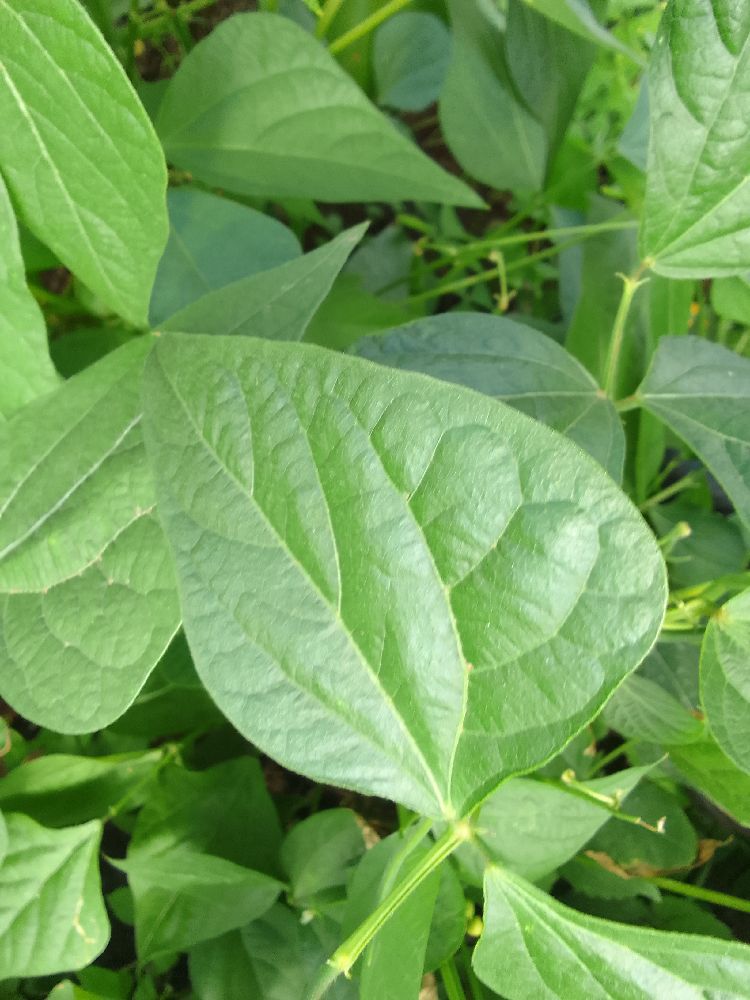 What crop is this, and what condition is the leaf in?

common bean, healthy
